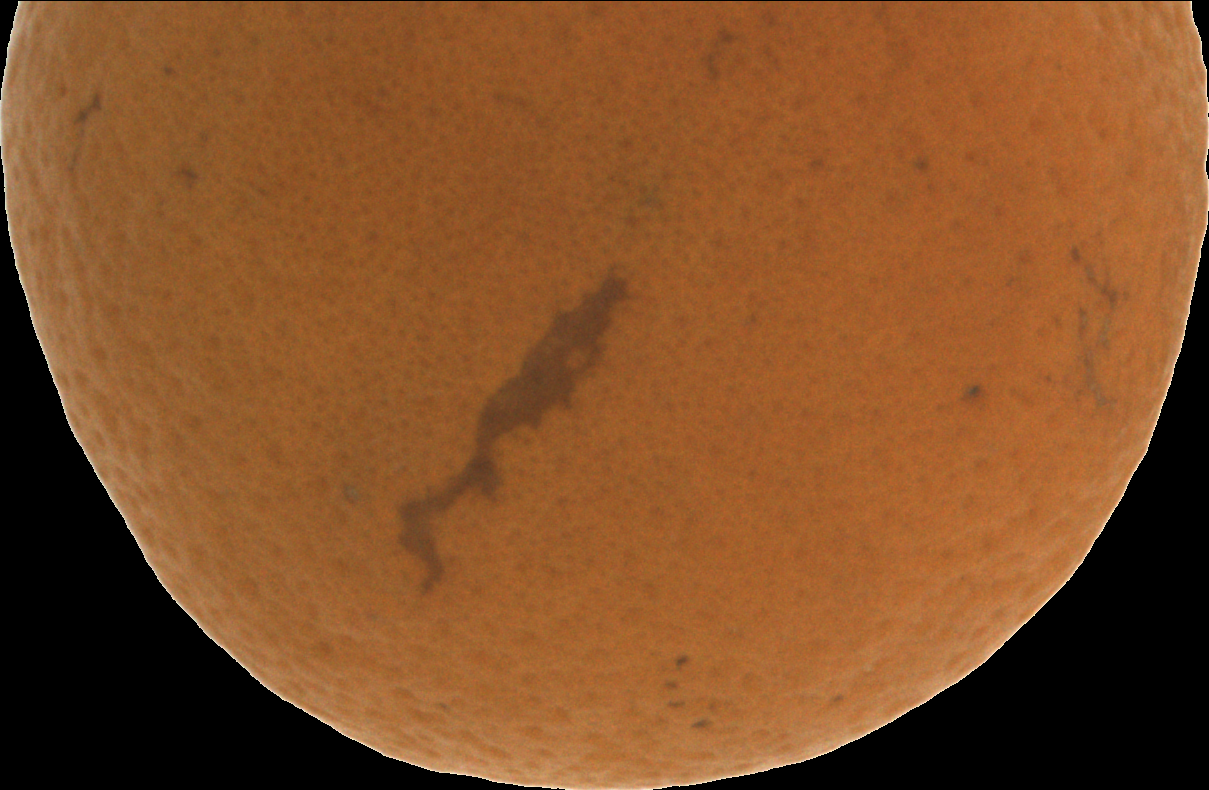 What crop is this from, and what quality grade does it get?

orange, bad
